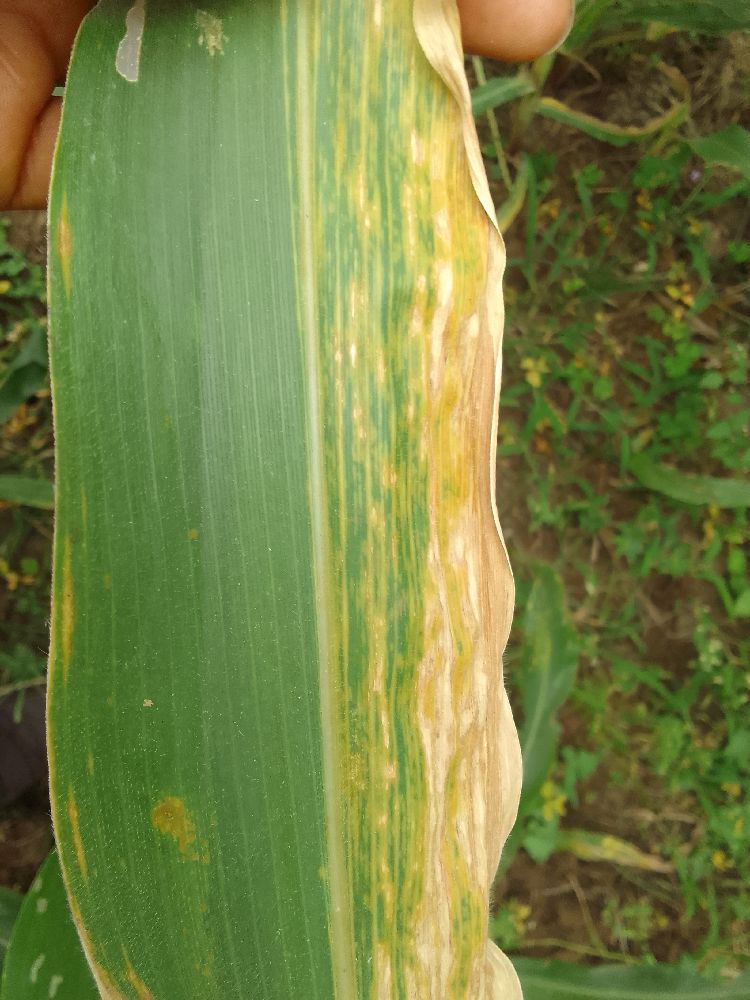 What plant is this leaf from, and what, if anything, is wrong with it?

maize, maize lethal necrosis
